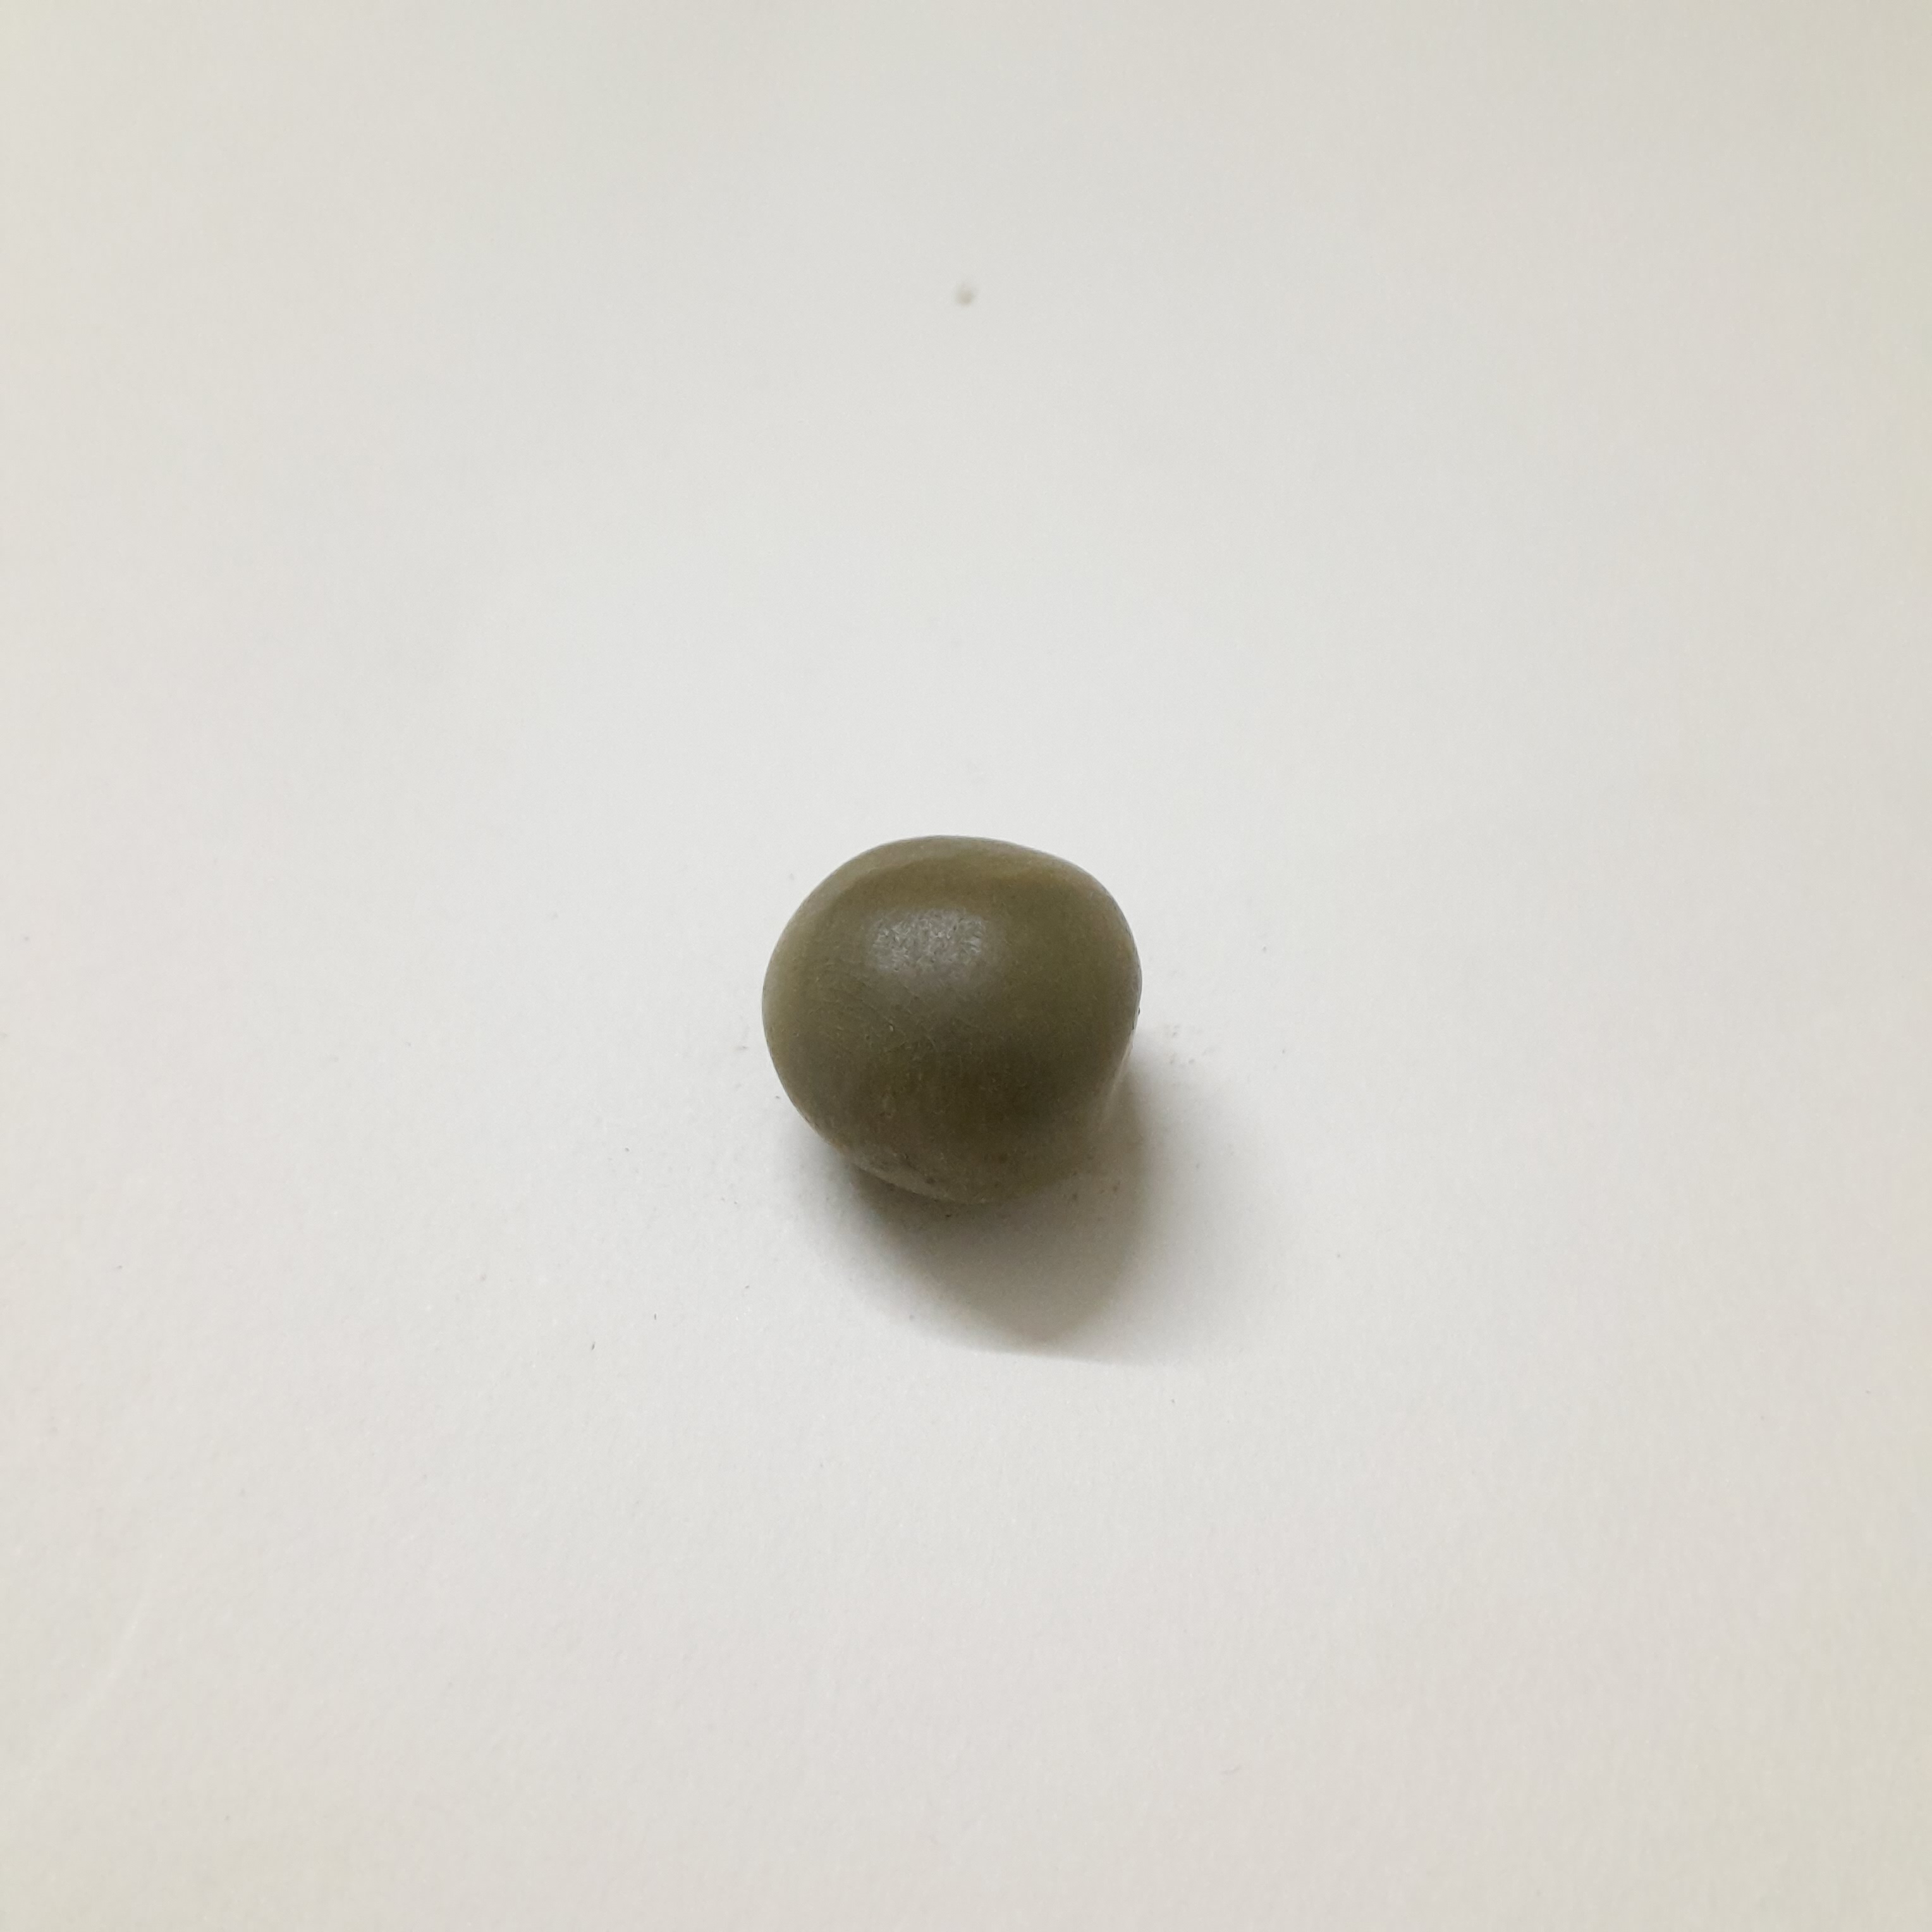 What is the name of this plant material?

sagargota
